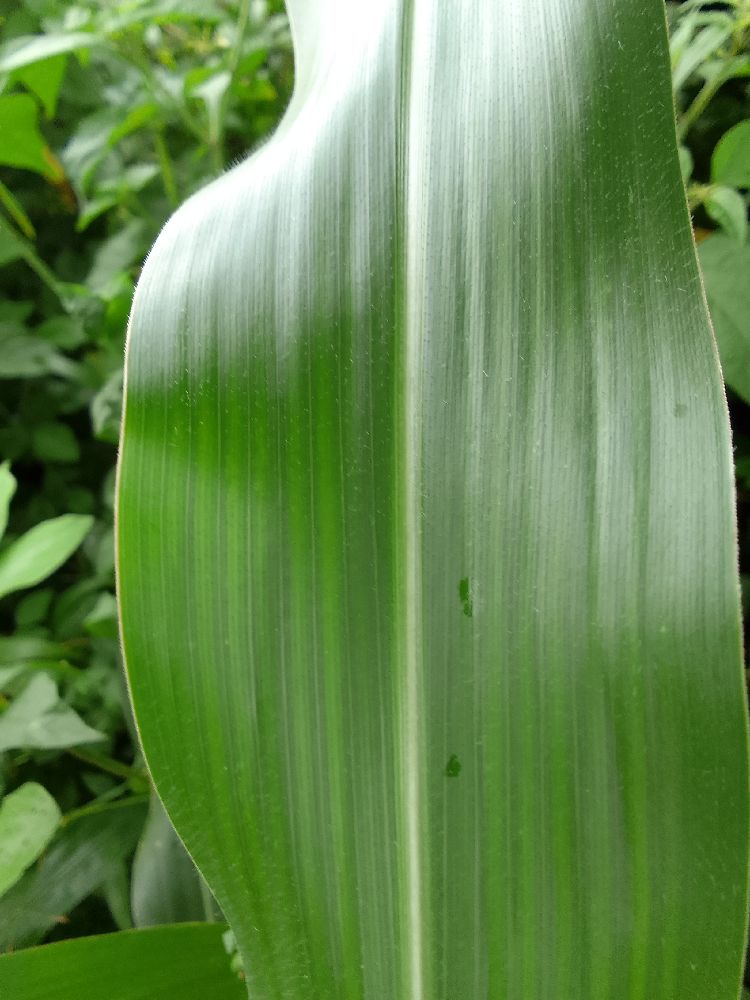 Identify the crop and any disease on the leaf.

maize, healthy
